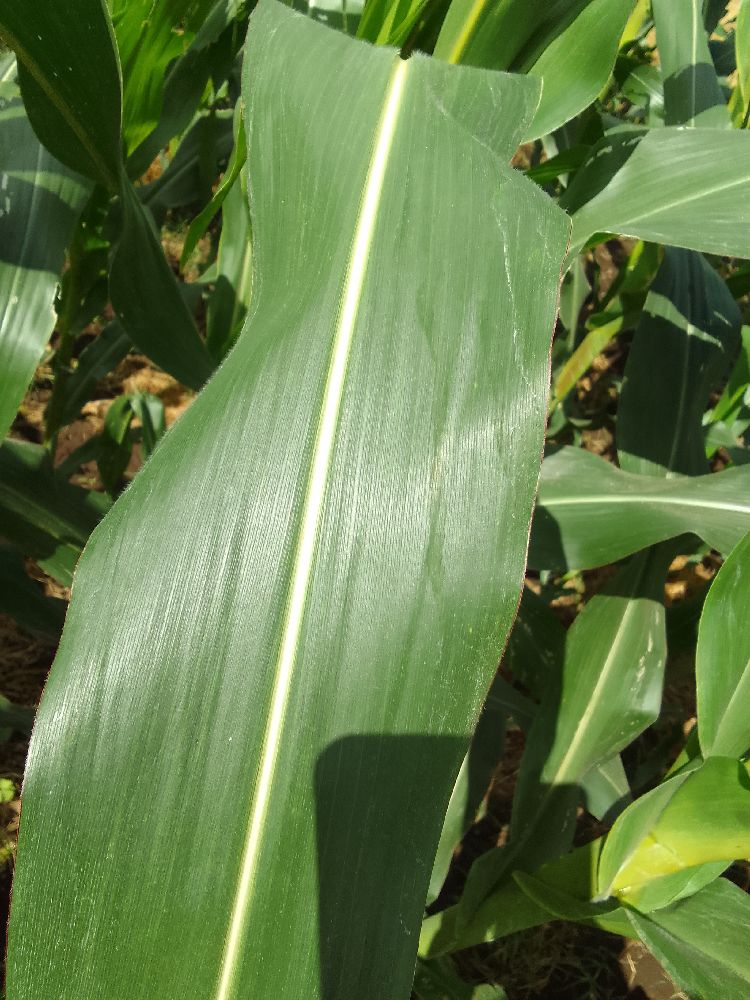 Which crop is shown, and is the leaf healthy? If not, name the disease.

maize, healthy
